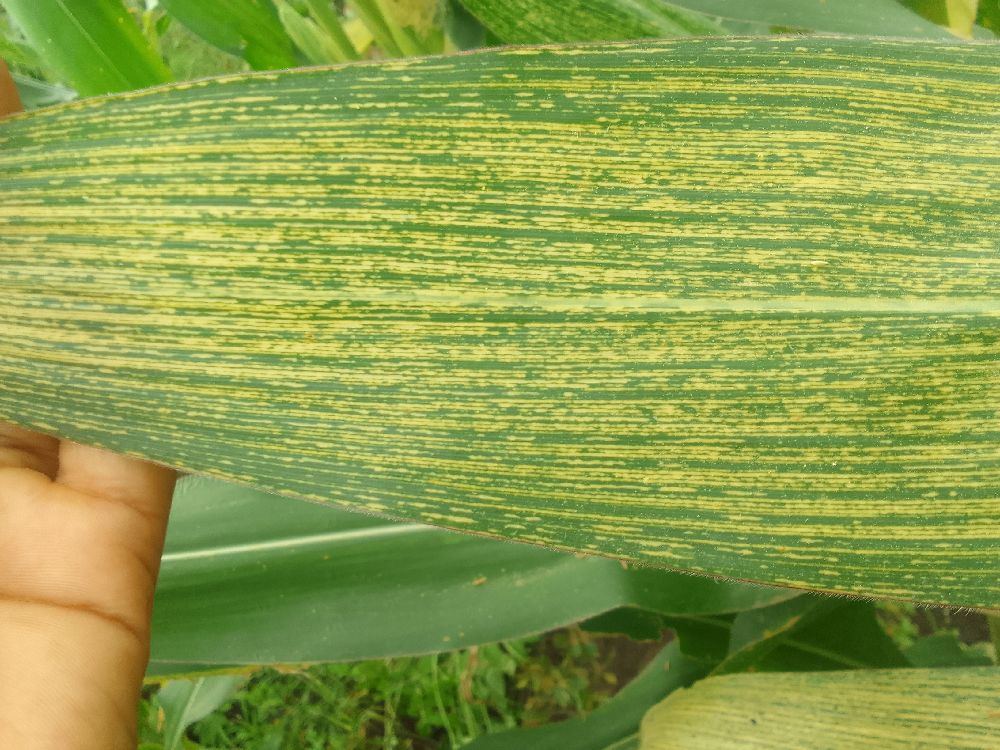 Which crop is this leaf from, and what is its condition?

maize, maize streak virus
